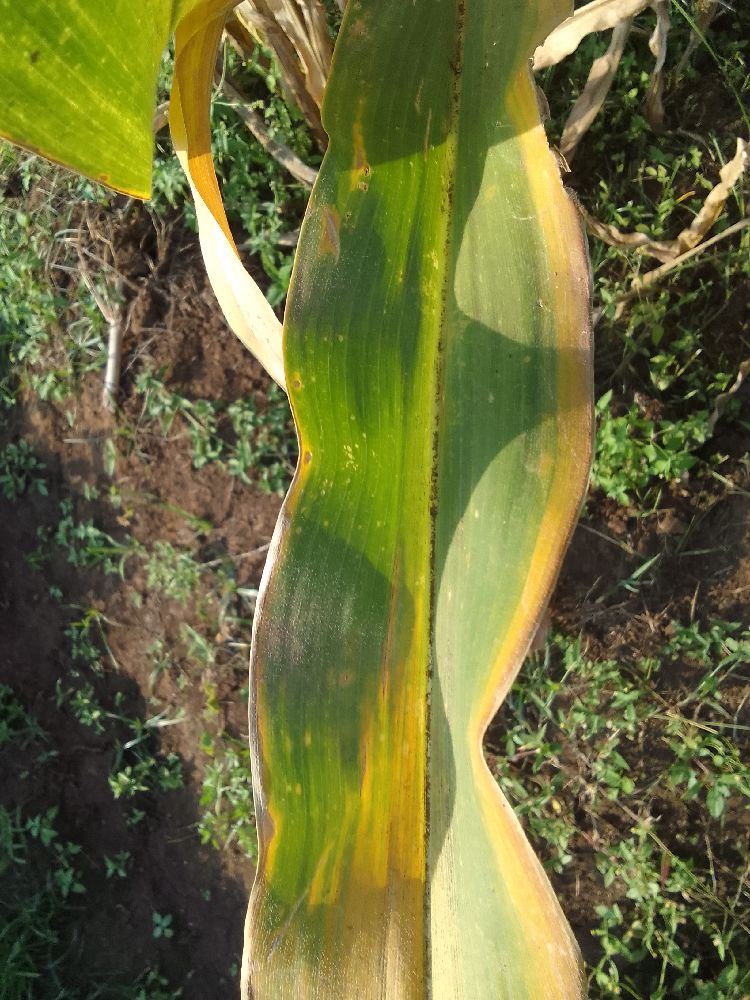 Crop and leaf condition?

maize, maize lethal necrosis
